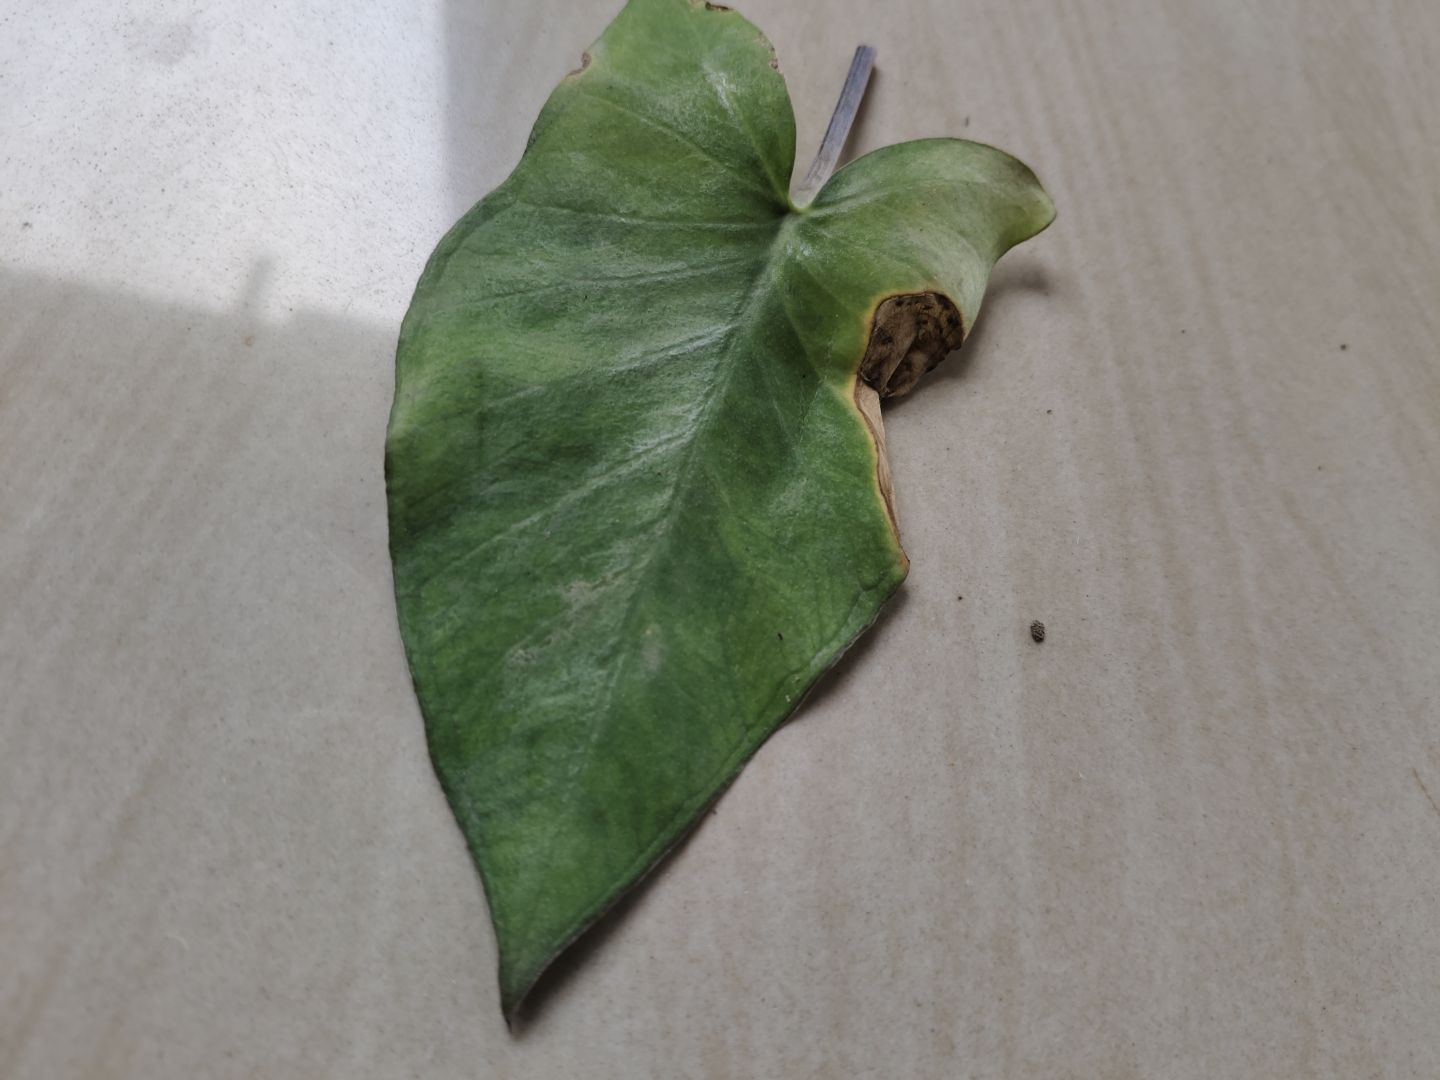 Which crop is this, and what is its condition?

taro, leaf blight
